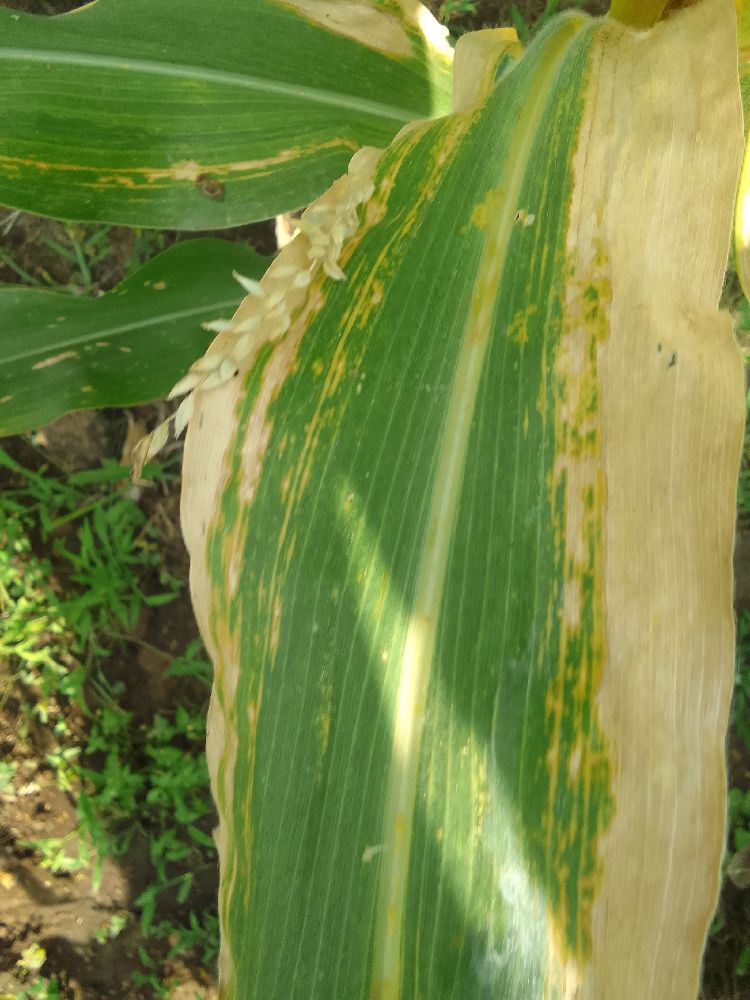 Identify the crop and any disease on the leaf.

maize, maize lethal necrosis
